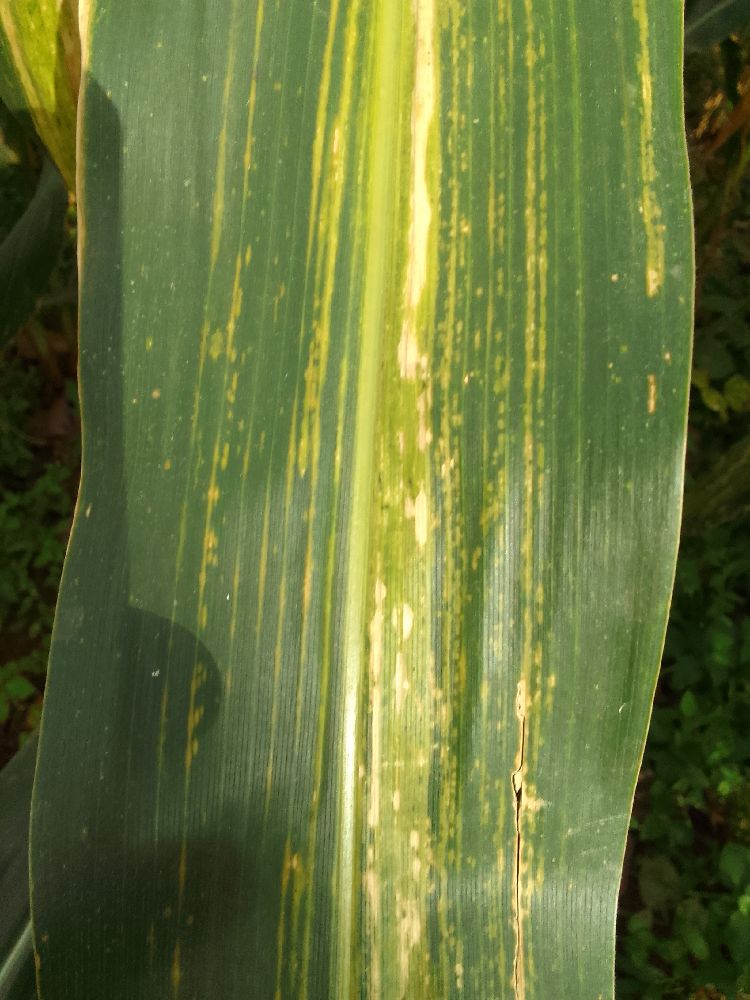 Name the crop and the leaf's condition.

maize, maize lethal necrosis
